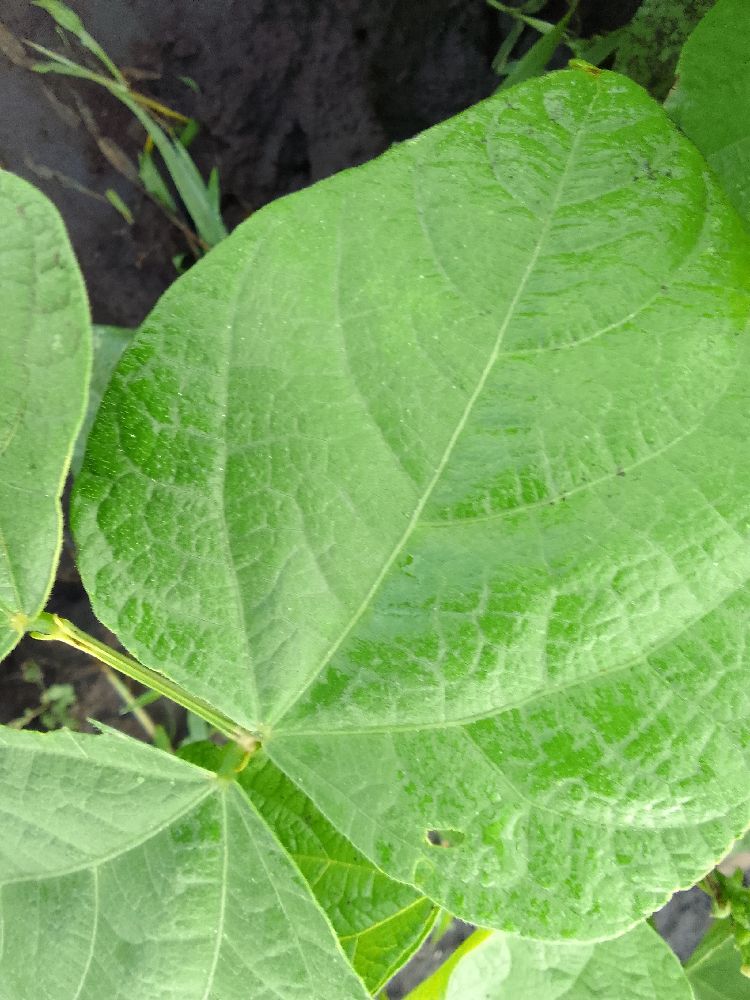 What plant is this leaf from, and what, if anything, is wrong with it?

common bean, healthy
